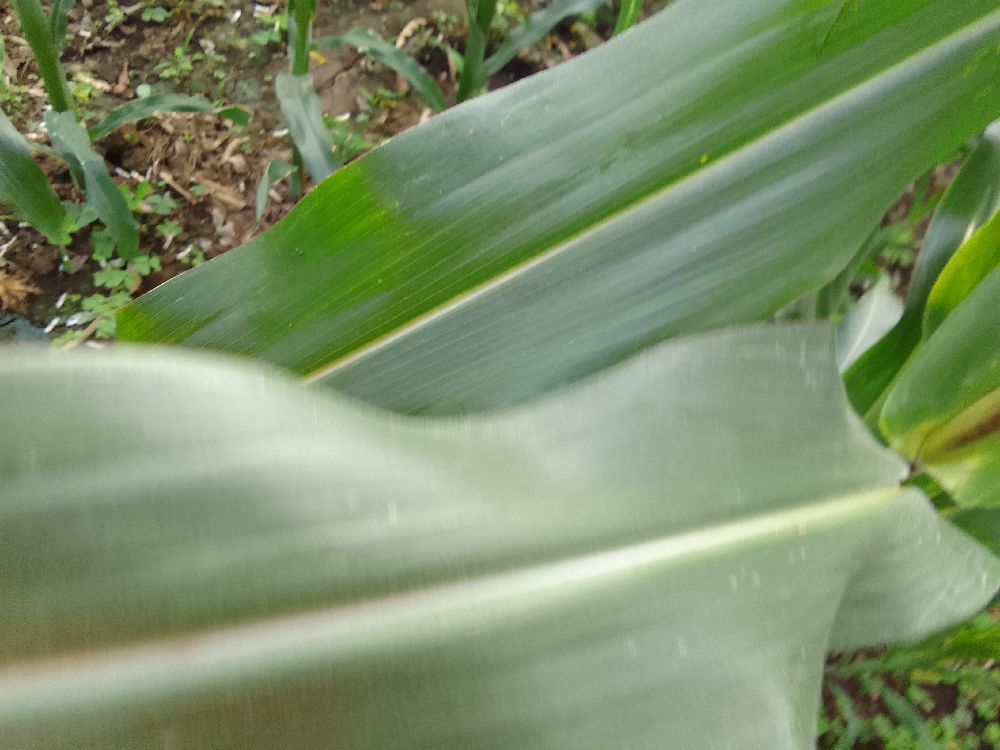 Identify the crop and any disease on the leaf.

maize, healthy
